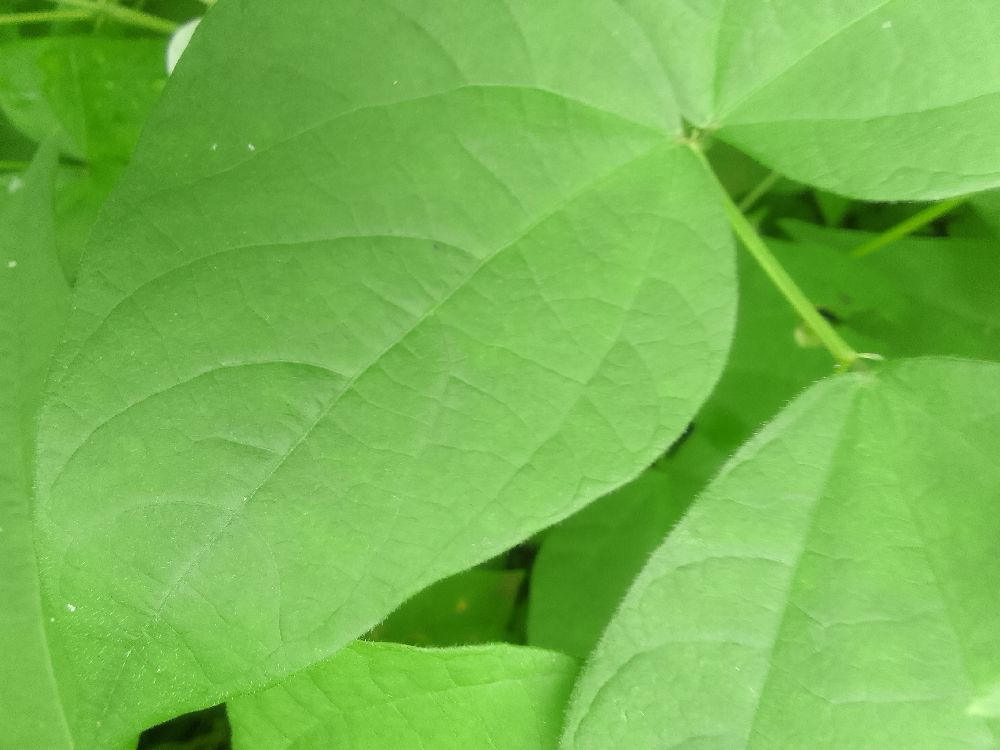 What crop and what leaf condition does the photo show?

common bean, healthy
